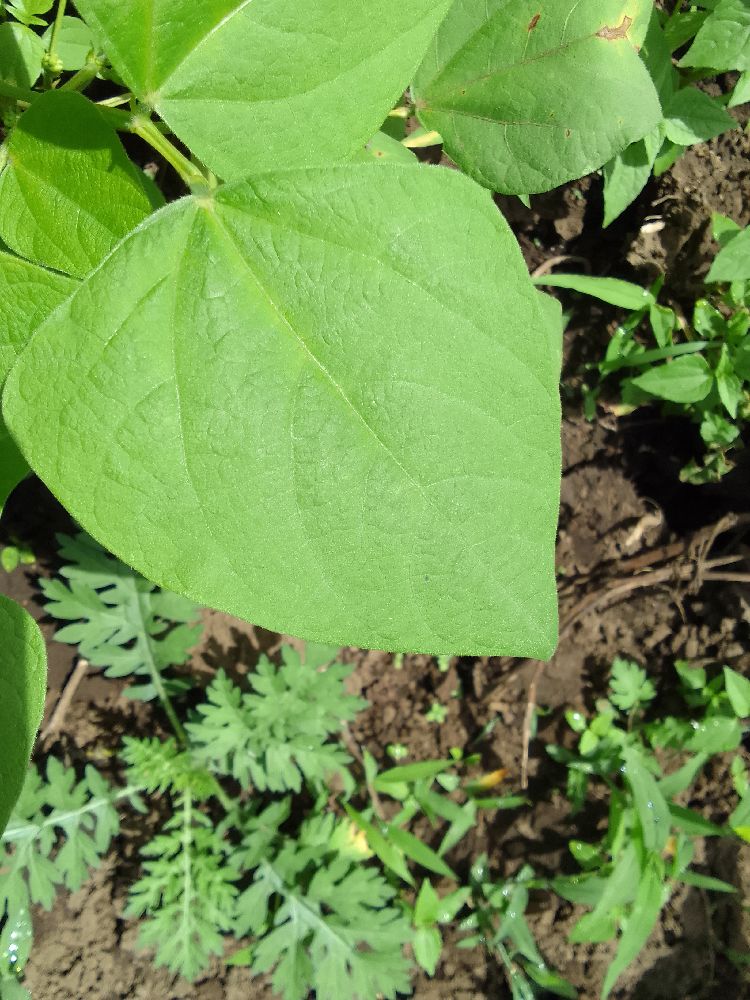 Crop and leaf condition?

common bean, healthy
